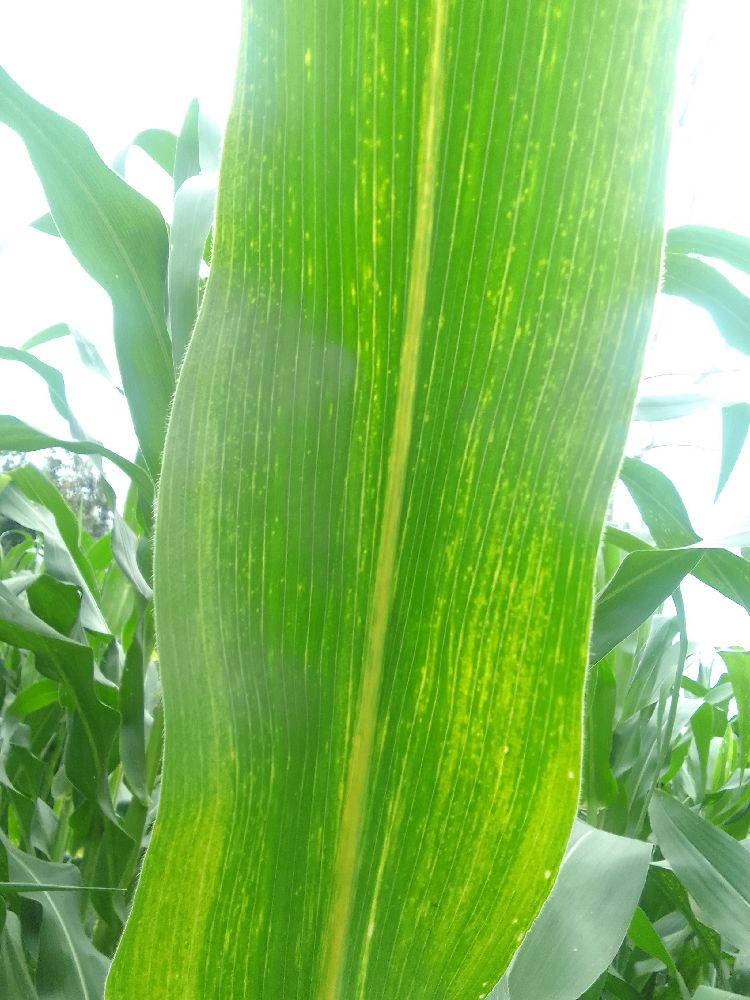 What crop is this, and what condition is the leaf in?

maize, maize lethal necrosis
